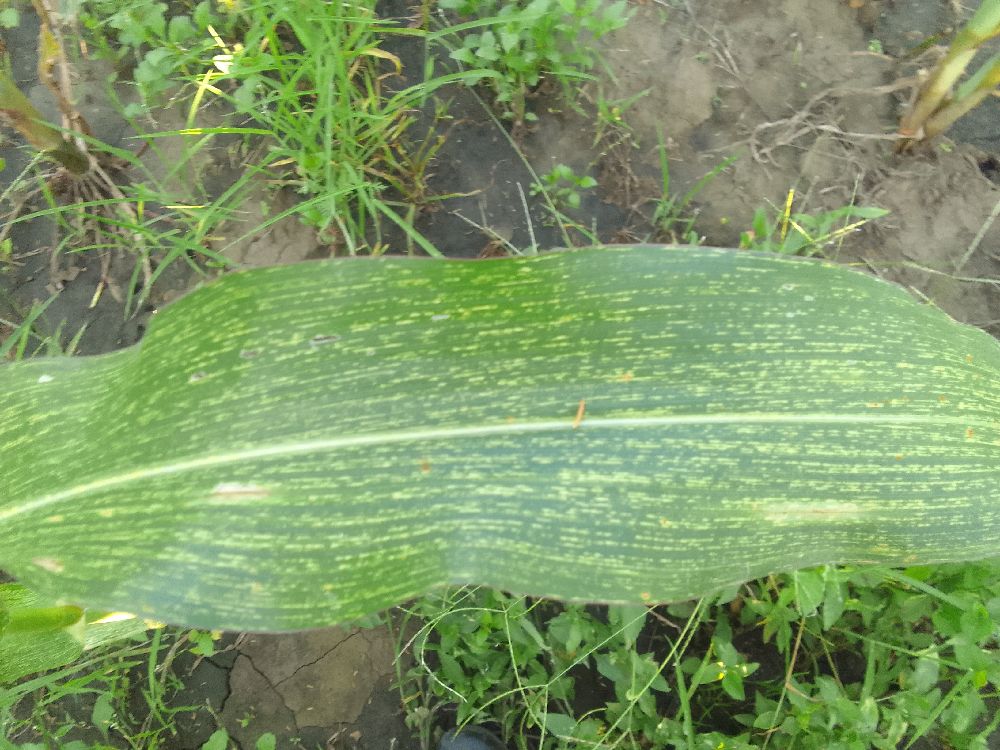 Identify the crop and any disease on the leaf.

maize, maize streak virus
